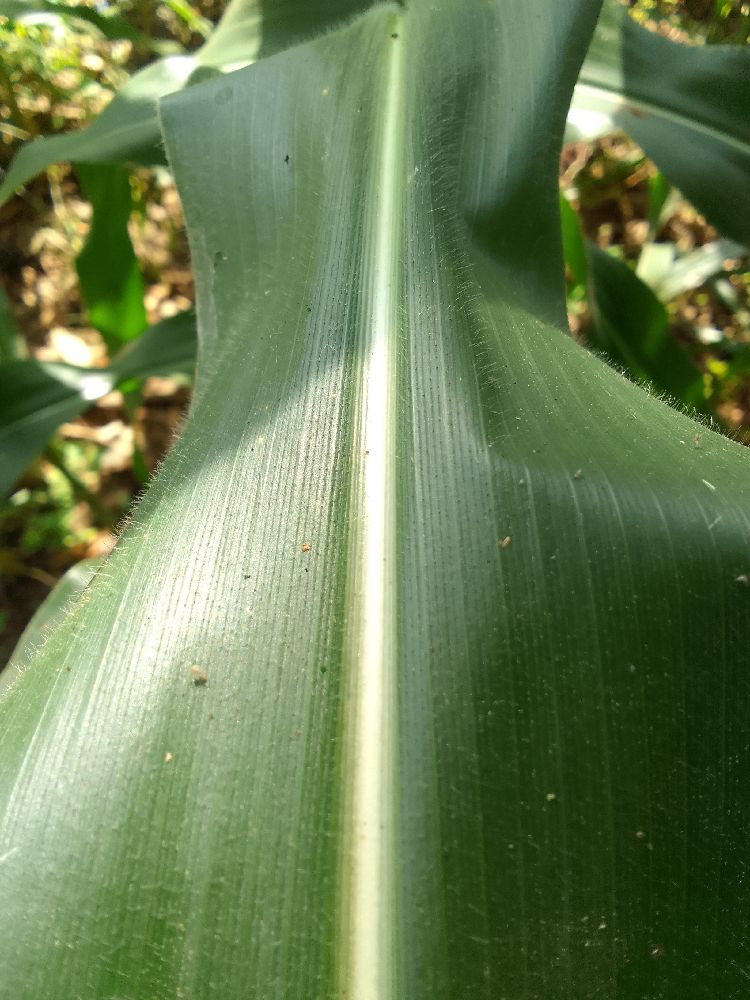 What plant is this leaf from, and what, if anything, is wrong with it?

maize, healthy
